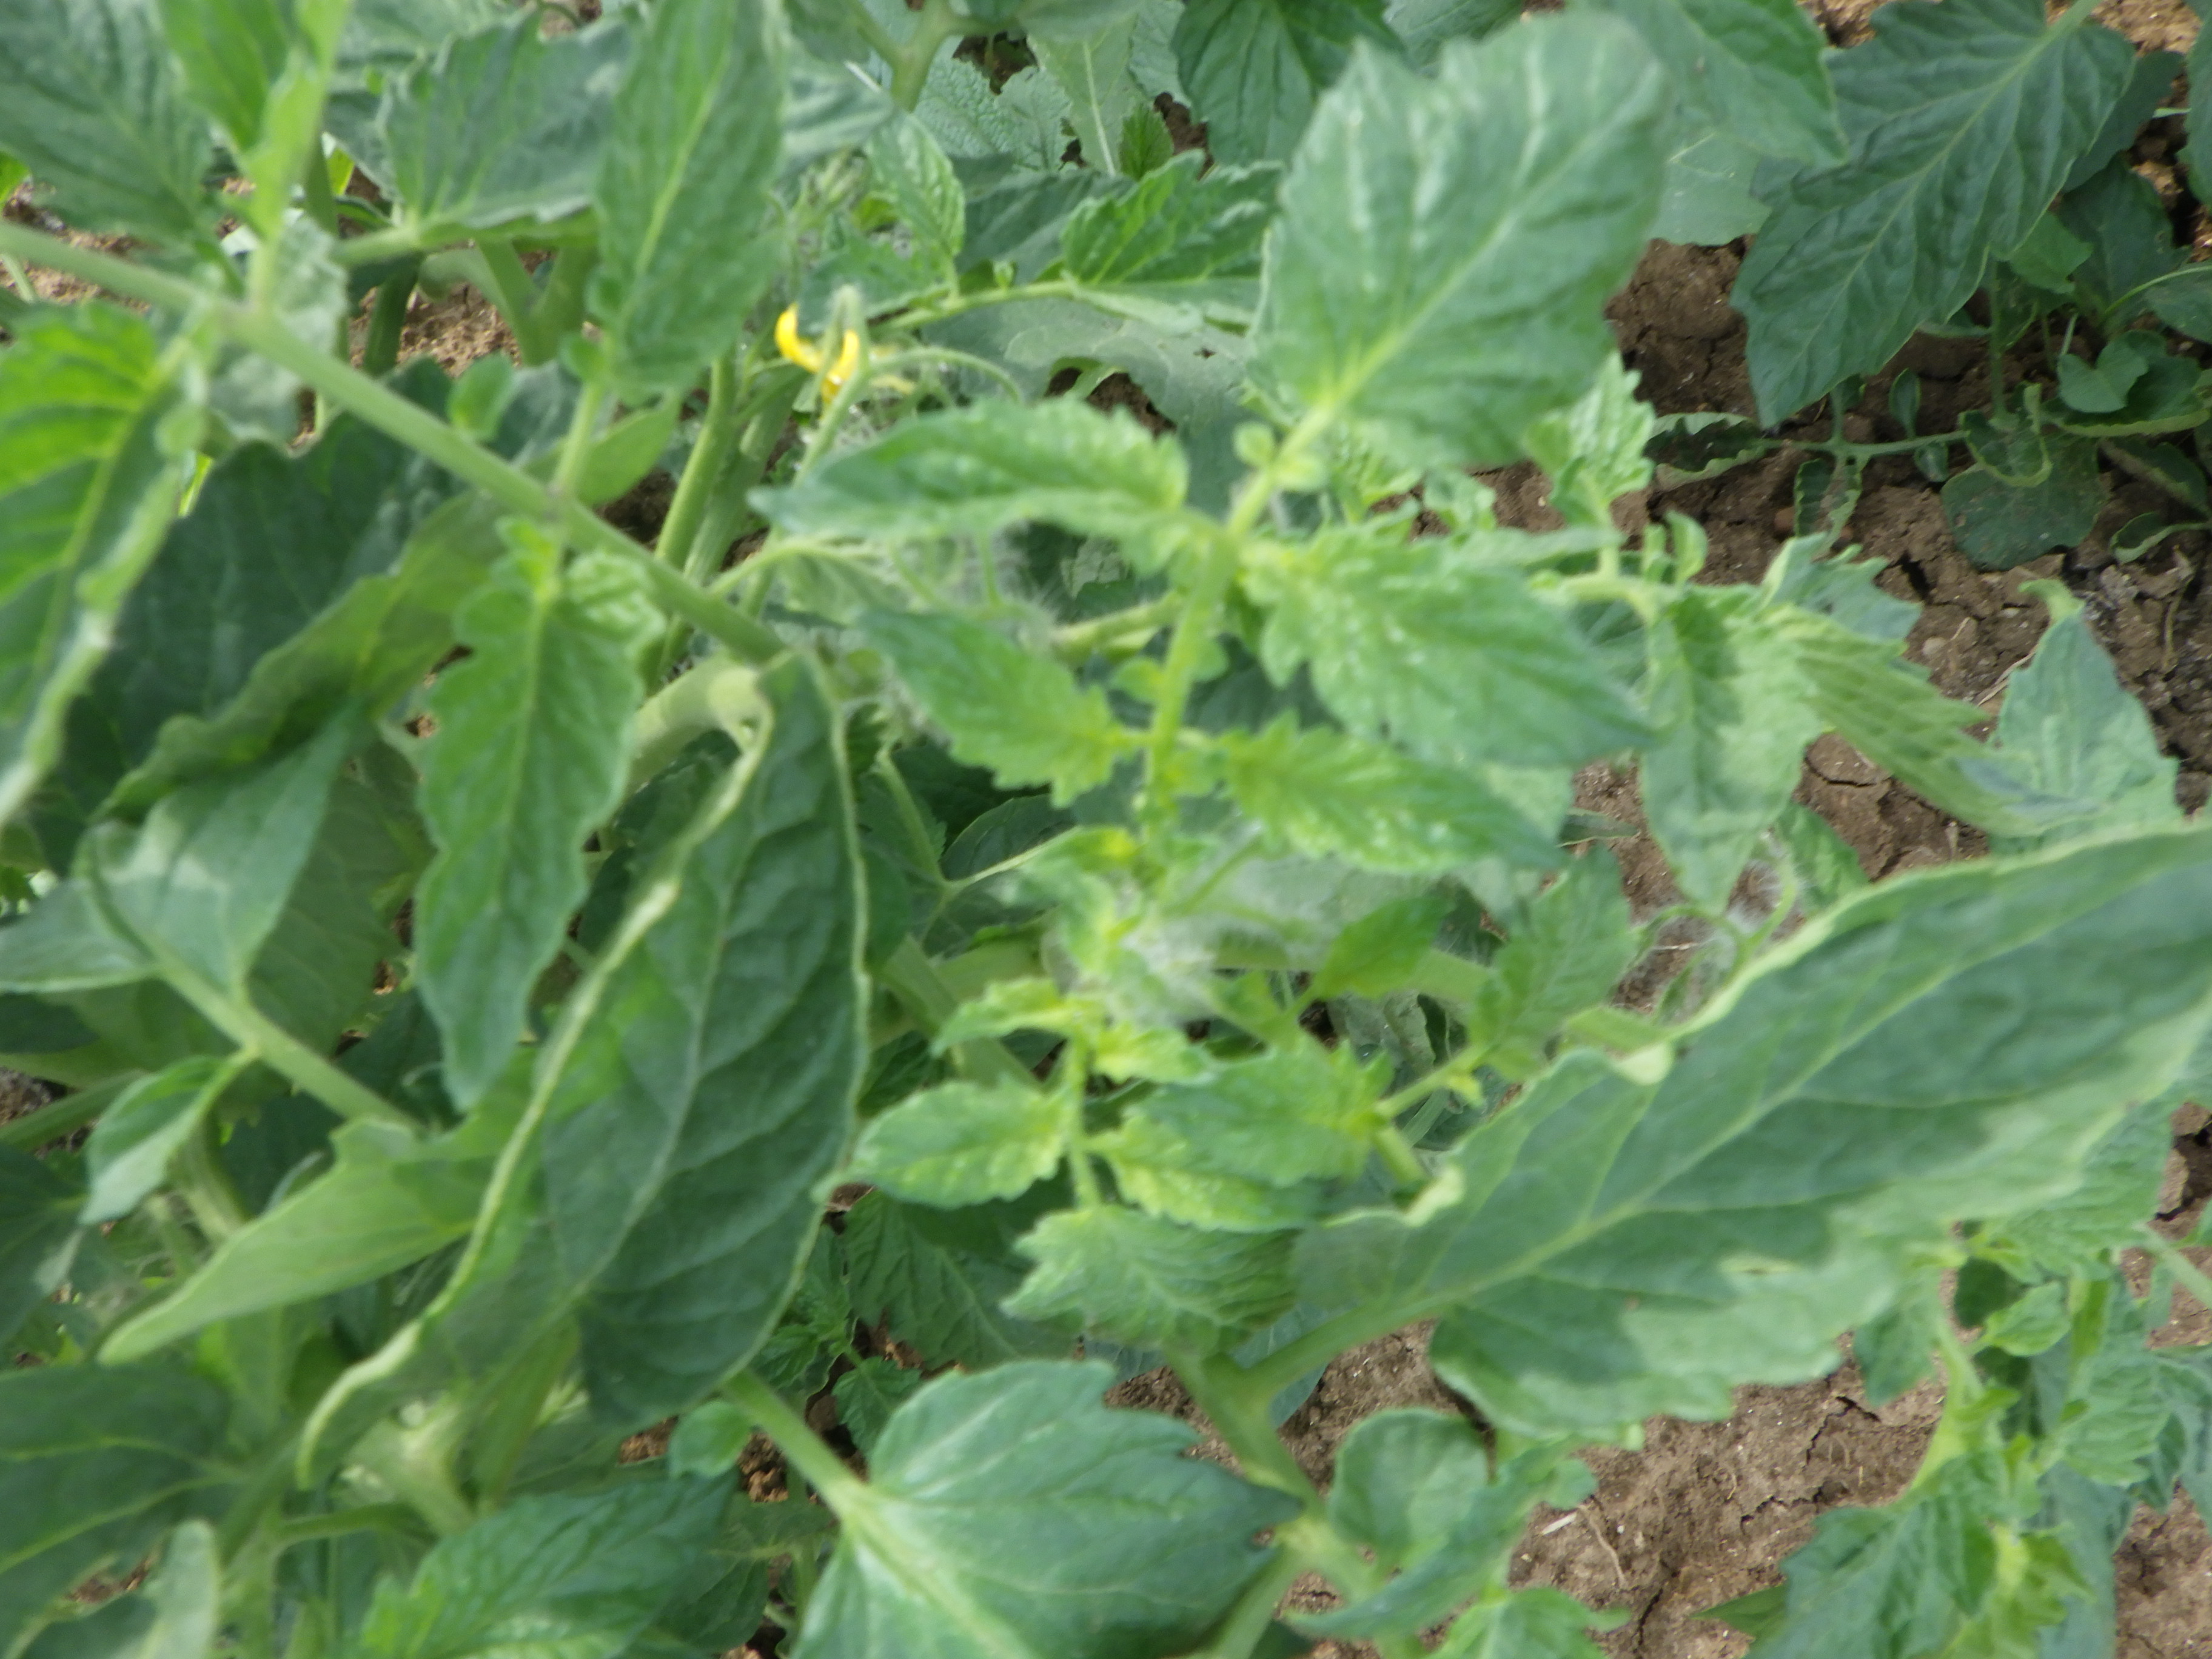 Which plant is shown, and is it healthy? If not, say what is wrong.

tomato, water stress
